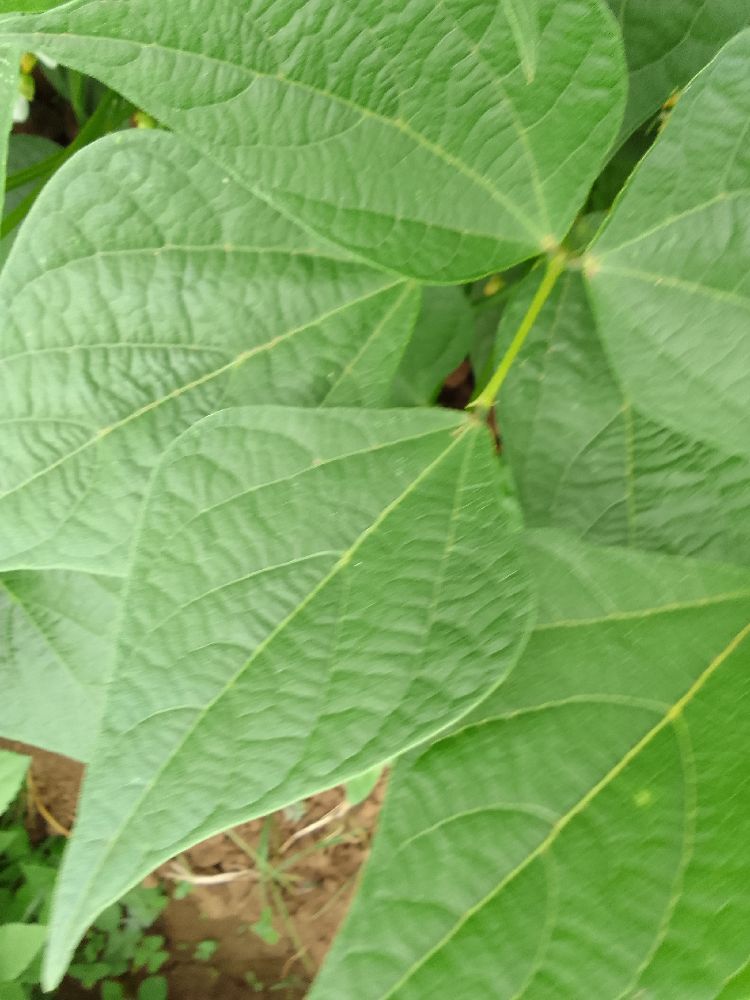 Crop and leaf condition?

common bean, healthy
